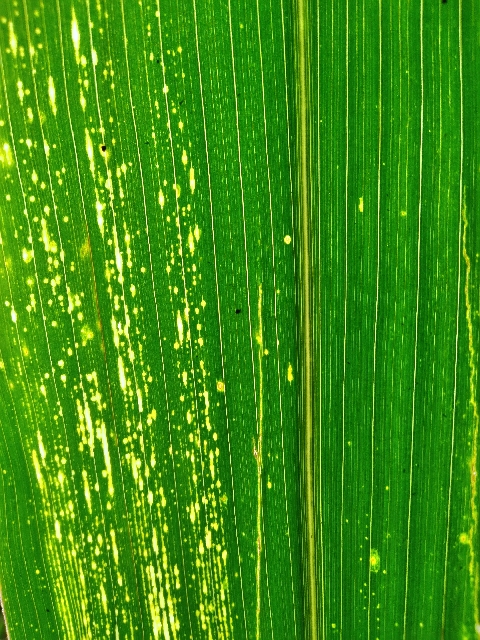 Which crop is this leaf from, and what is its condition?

maize, maize streak virus
